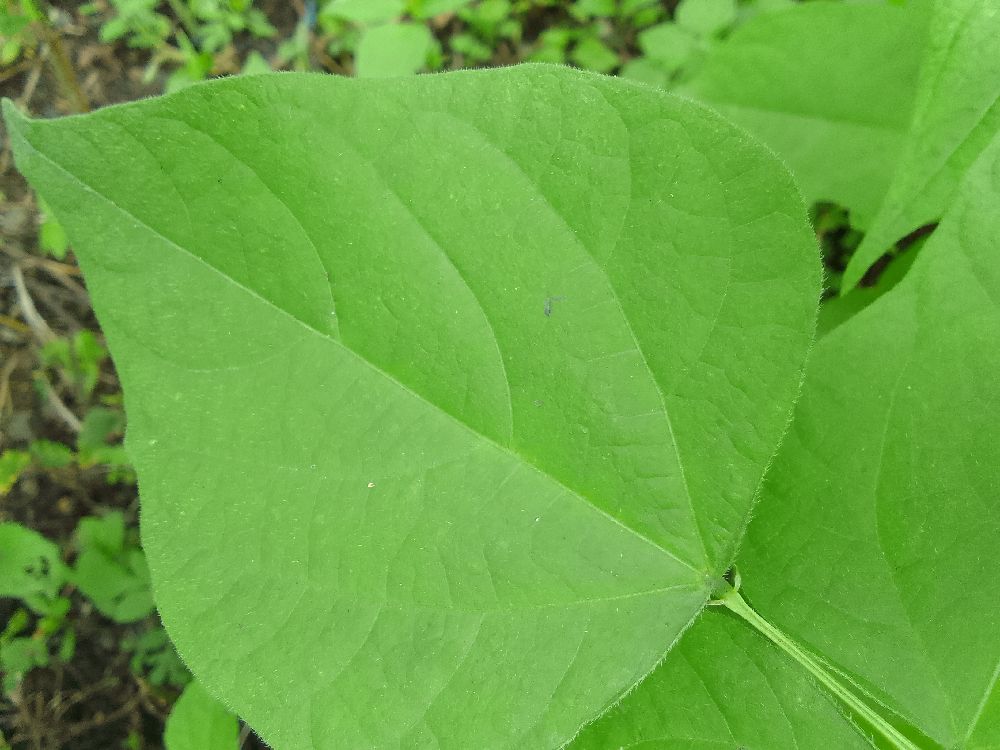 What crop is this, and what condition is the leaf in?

common bean, healthy
